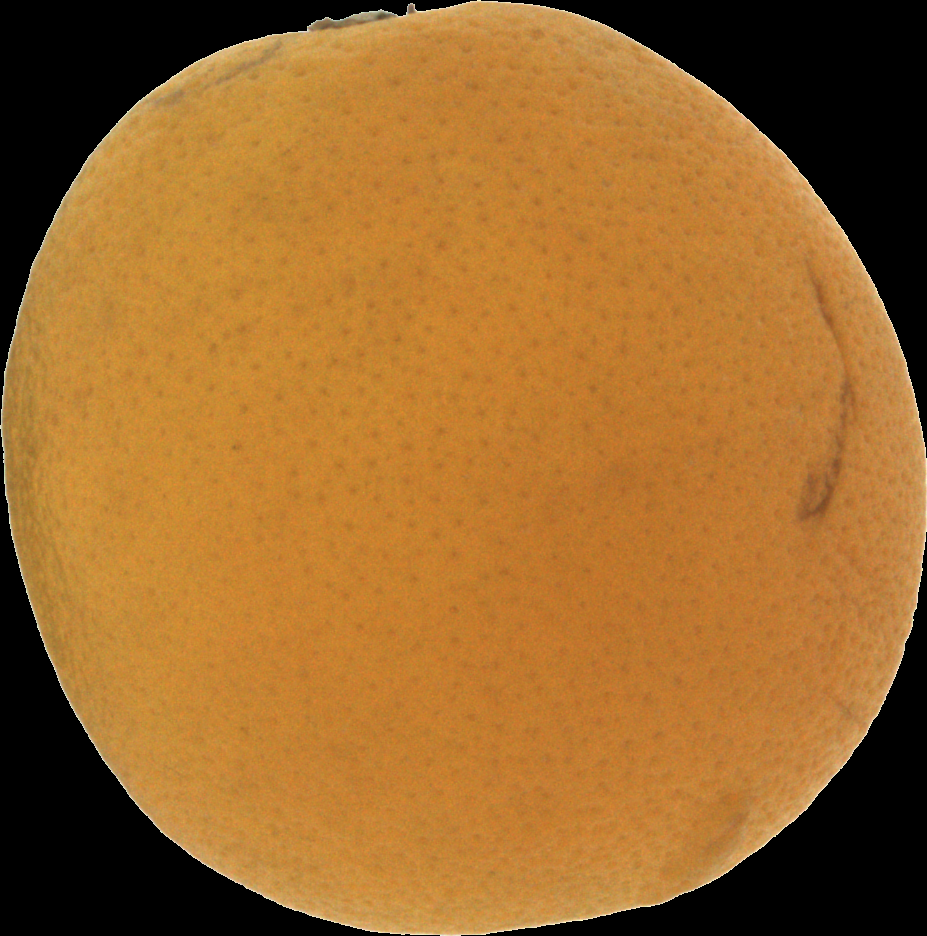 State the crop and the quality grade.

orange, bad
